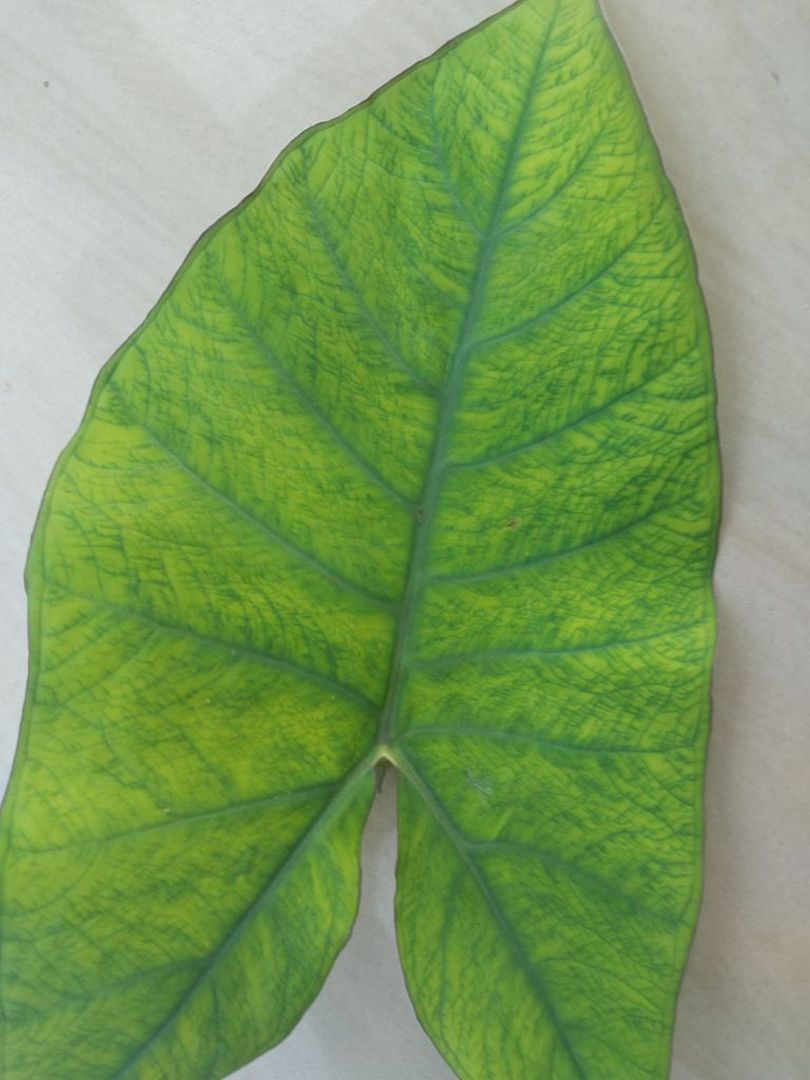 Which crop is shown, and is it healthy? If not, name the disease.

taro, mosaic
